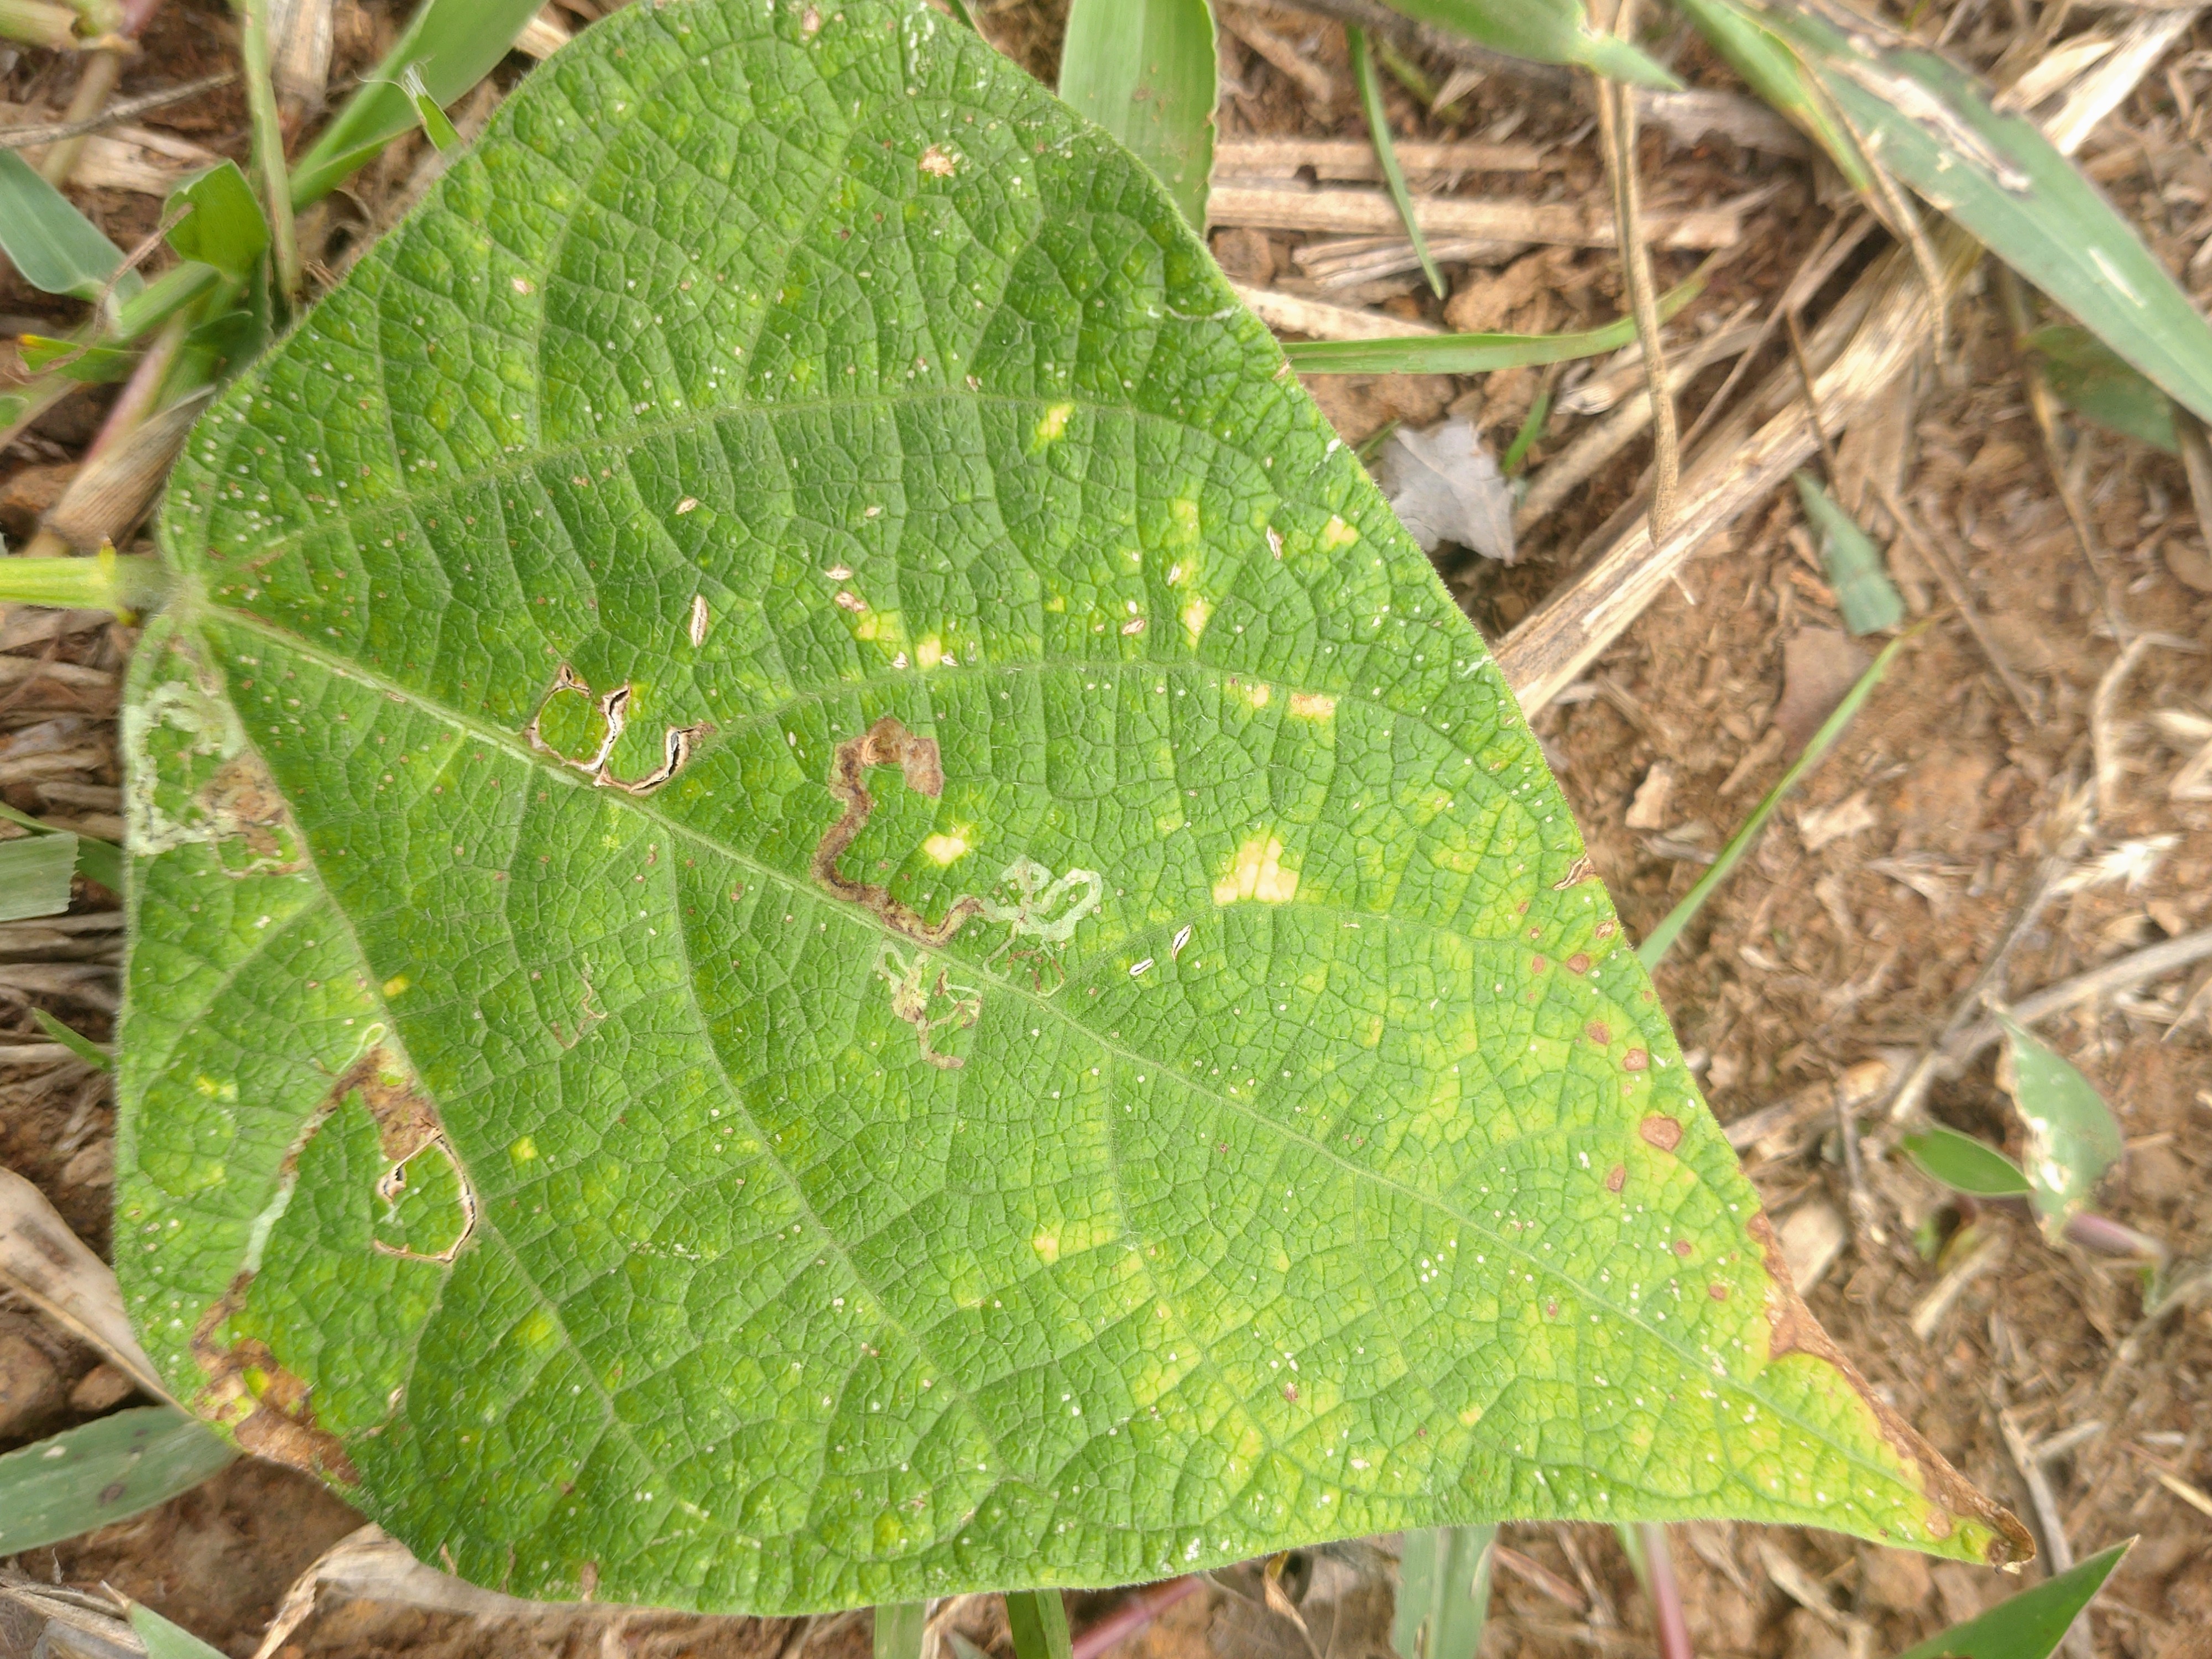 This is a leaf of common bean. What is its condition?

anthracnose
